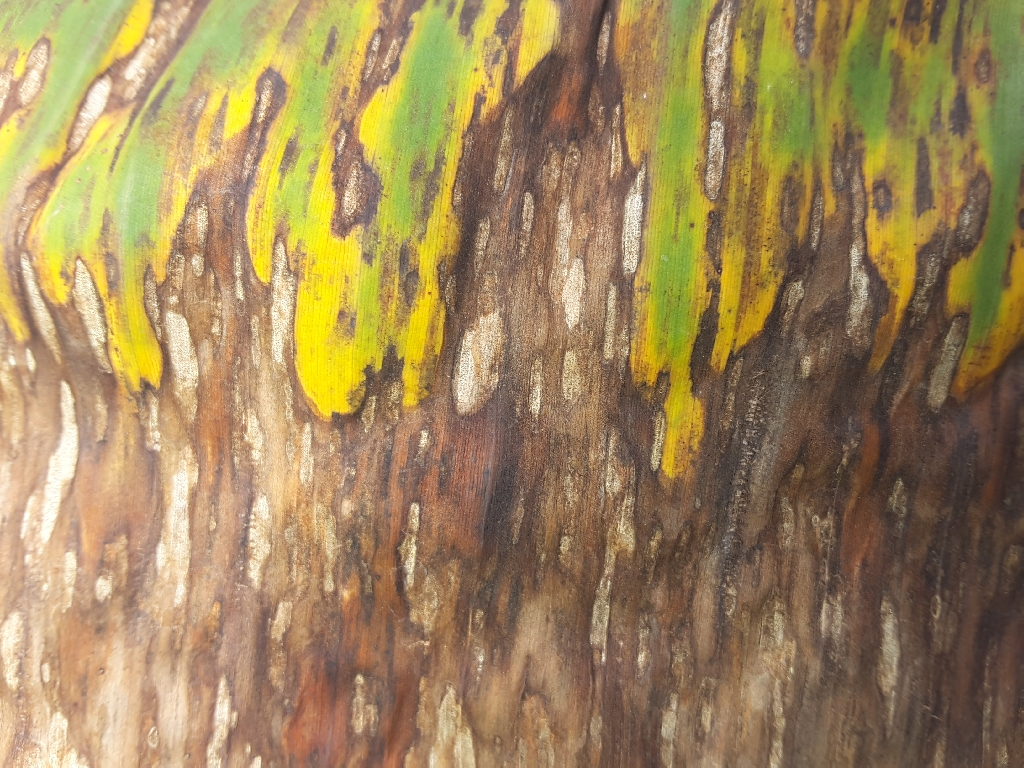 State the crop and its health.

banana, black sigatoka
